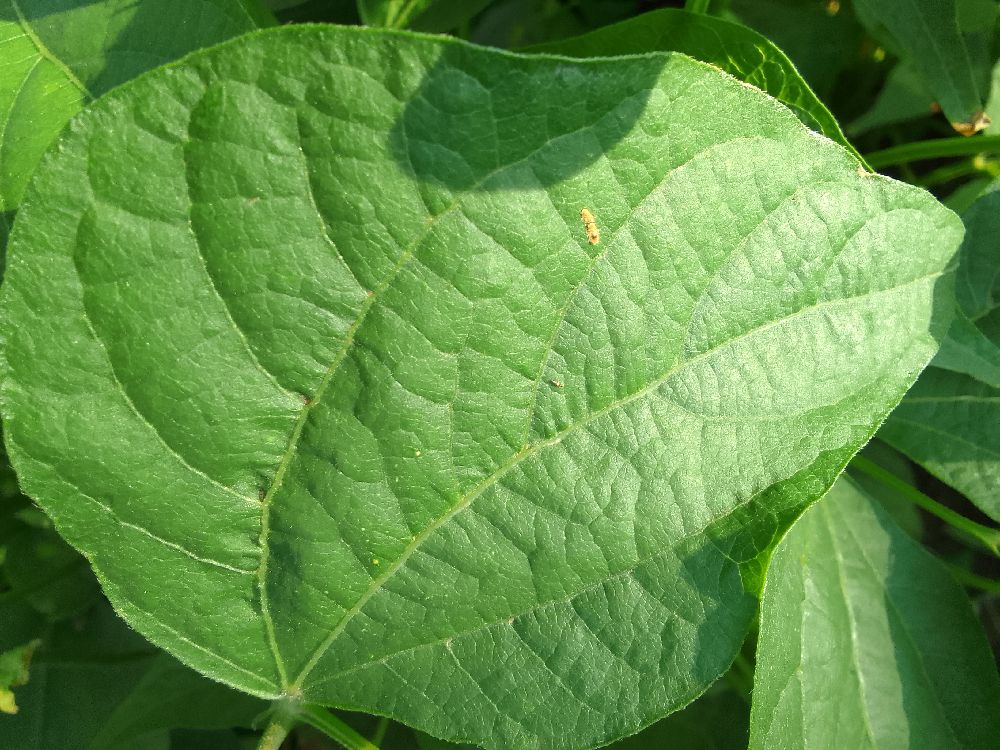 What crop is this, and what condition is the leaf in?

common bean, healthy
